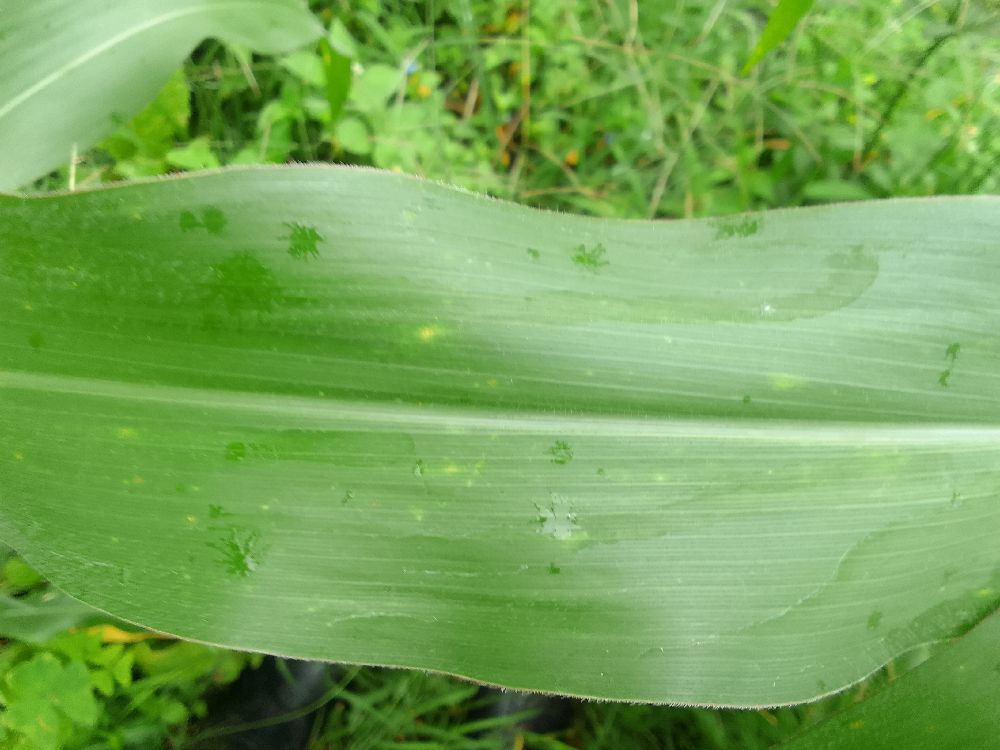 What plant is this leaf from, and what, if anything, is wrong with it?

maize, healthy
